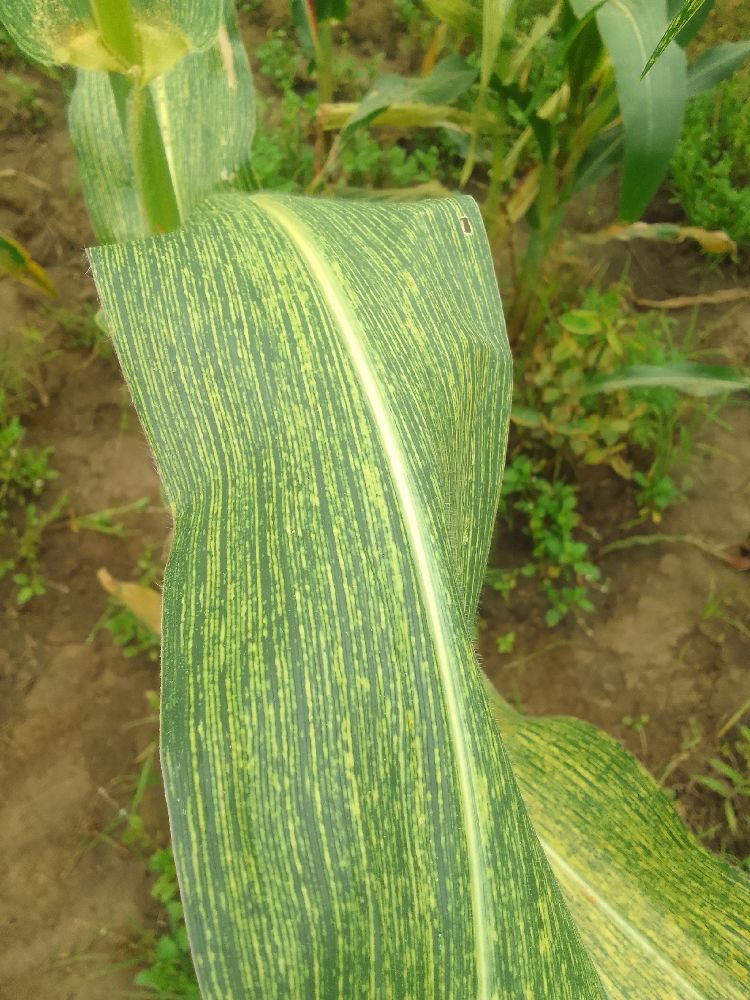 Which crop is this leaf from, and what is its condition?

maize, maize streak virus
